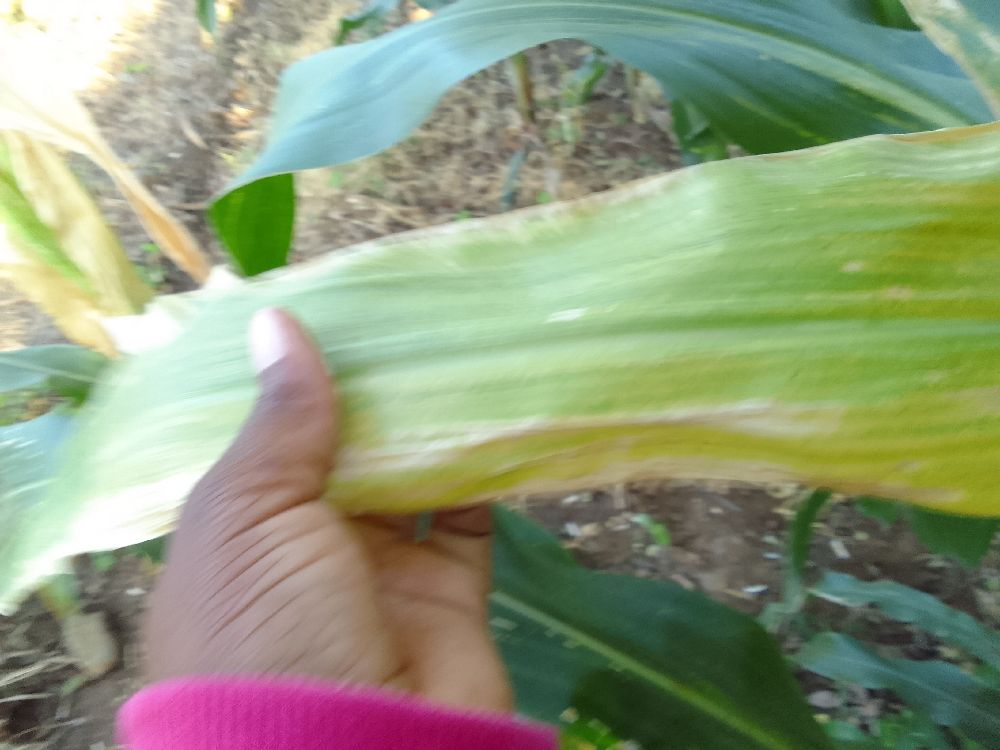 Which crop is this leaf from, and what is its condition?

maize, maize lethal necrosis
